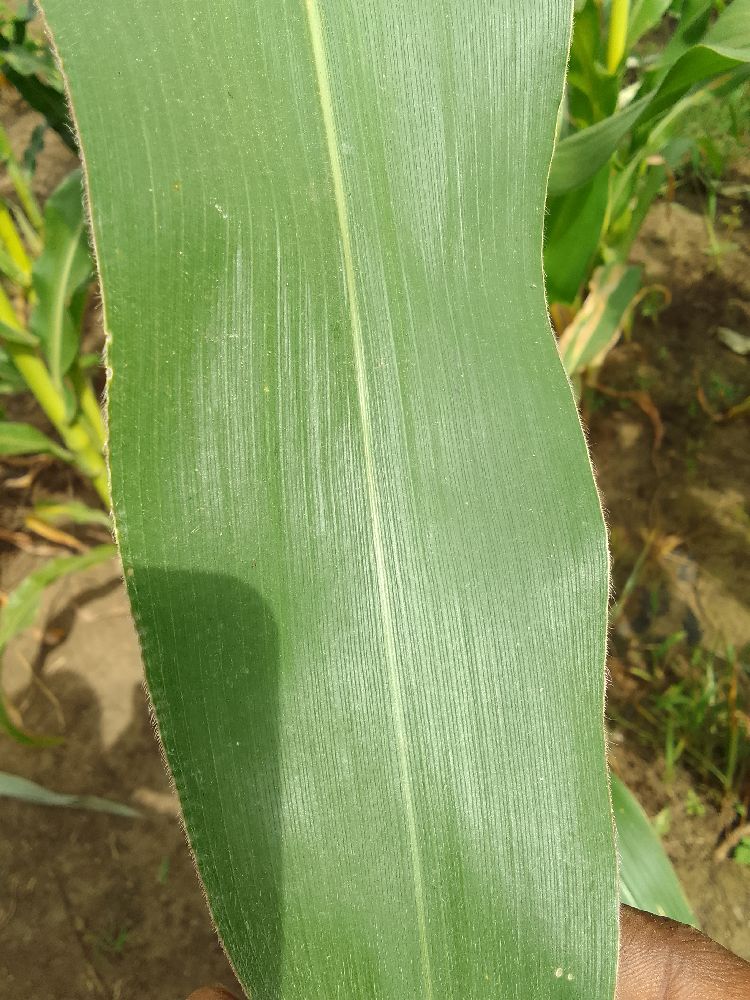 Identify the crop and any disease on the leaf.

maize, healthy
